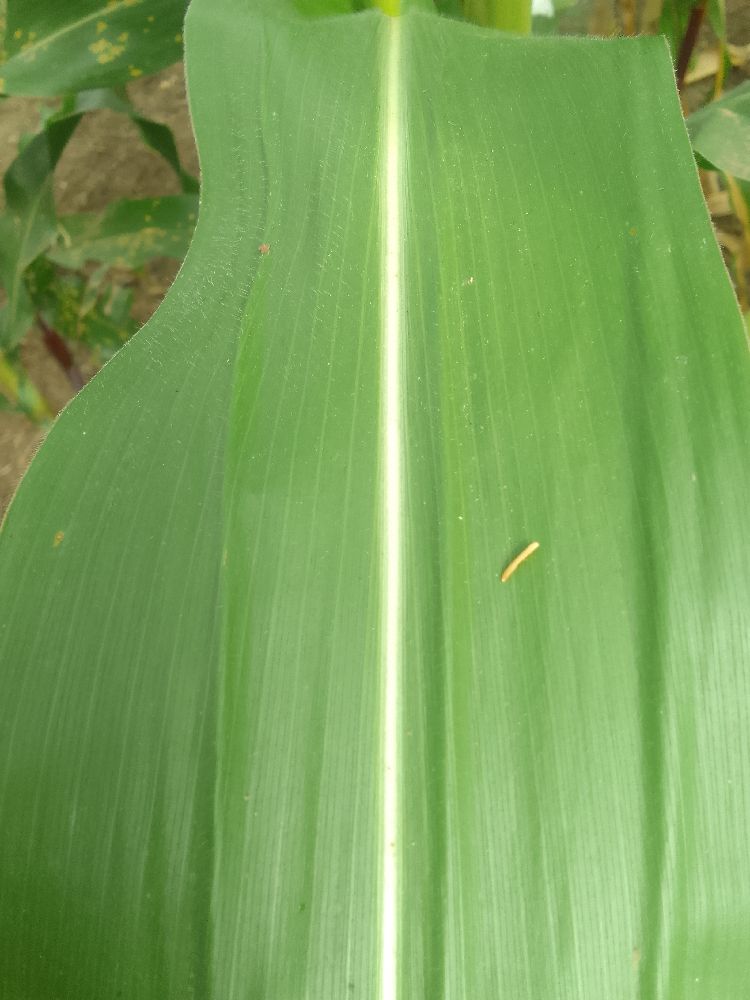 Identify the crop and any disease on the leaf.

maize, healthy
